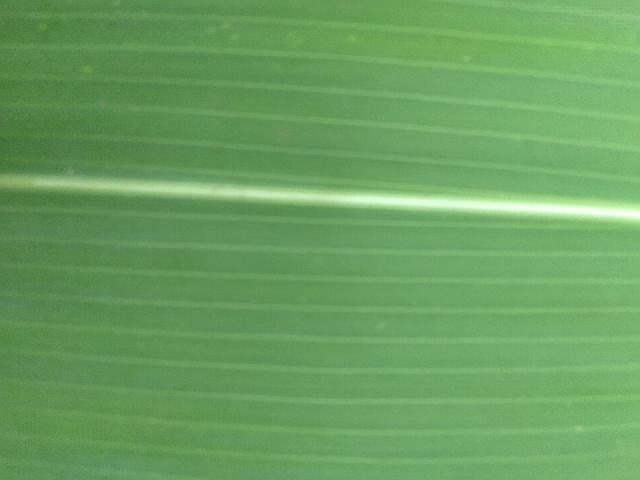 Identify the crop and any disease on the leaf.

maize, healthy
